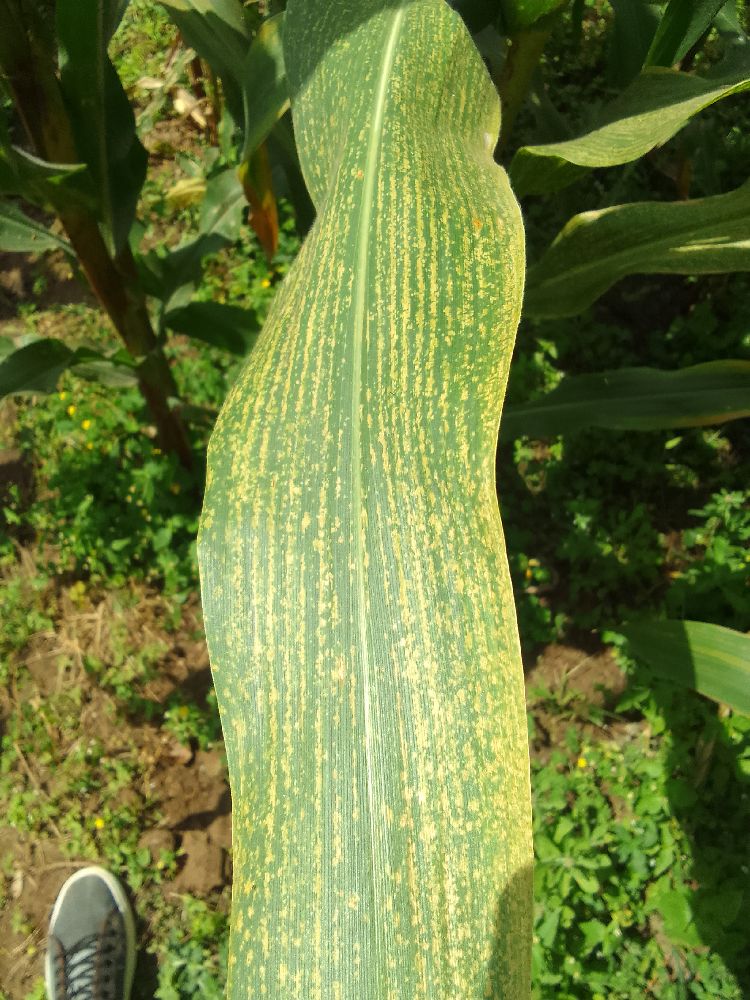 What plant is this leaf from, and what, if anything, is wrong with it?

maize, maize streak virus
